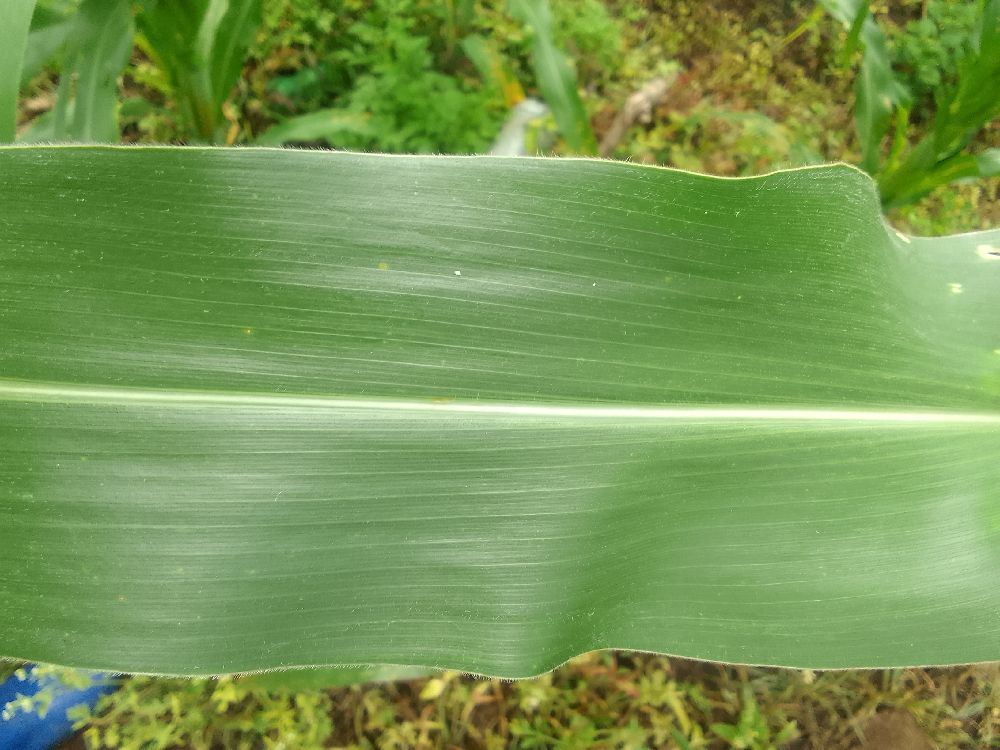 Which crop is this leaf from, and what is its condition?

maize, healthy
